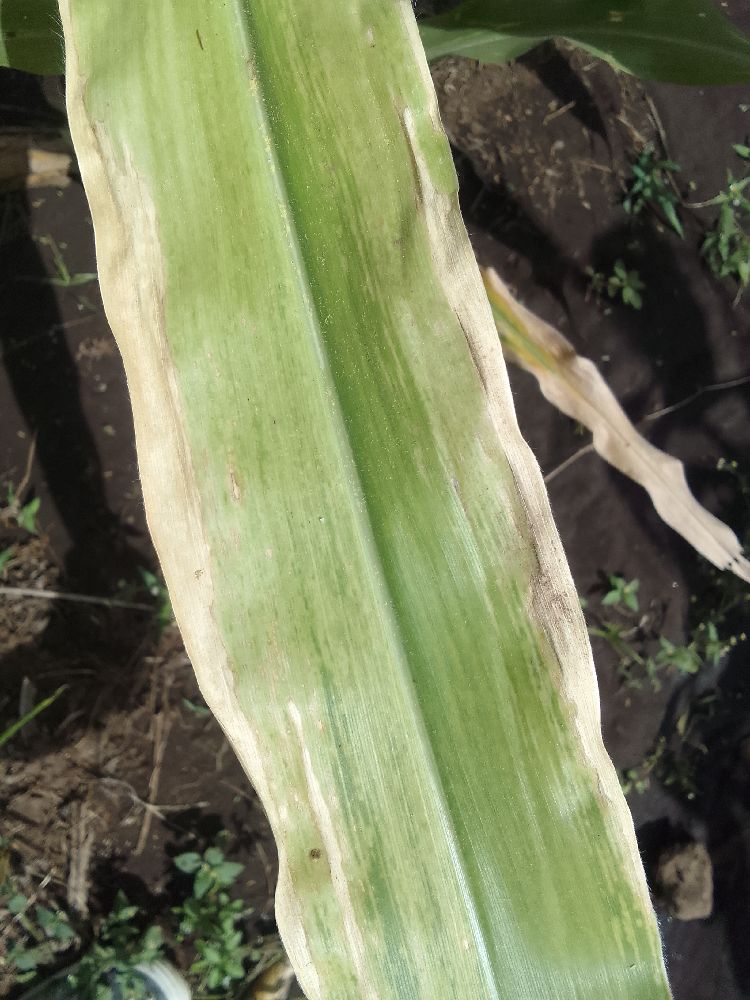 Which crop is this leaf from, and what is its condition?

maize, maize lethal necrosis
